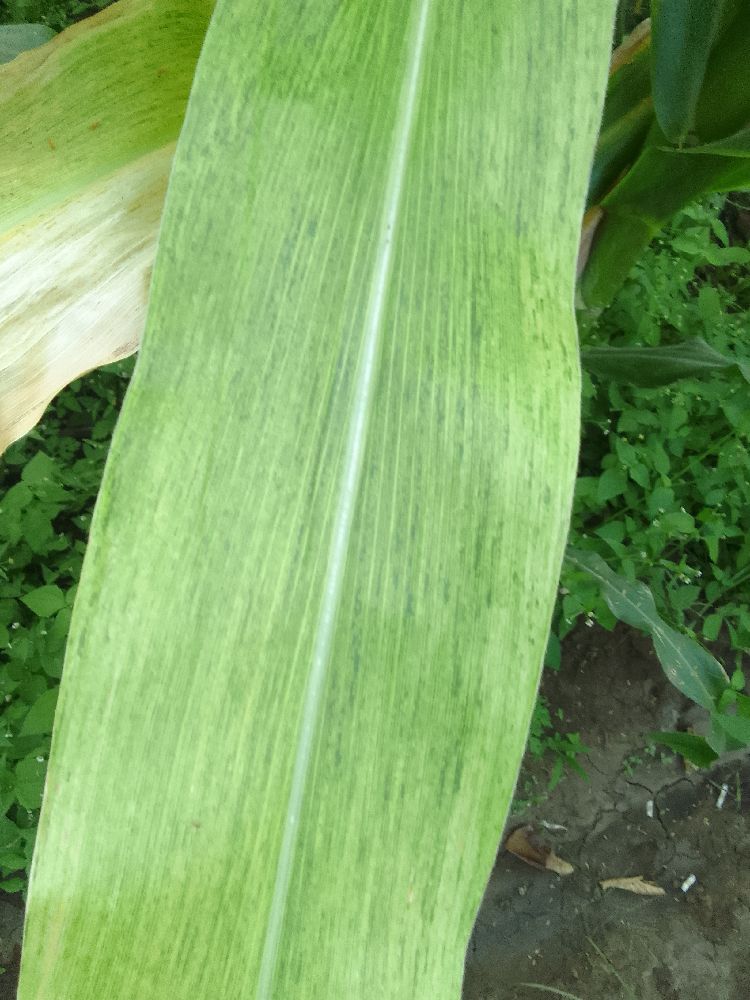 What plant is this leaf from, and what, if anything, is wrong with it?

maize, maize lethal necrosis
